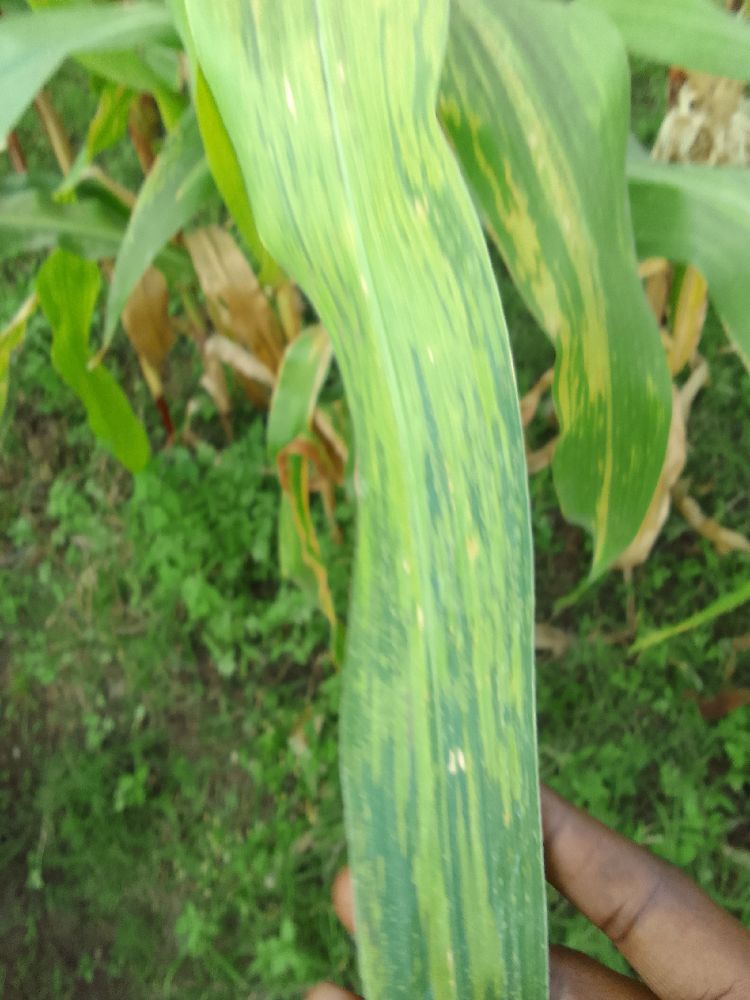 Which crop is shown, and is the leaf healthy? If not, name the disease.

maize, maize lethal necrosis
